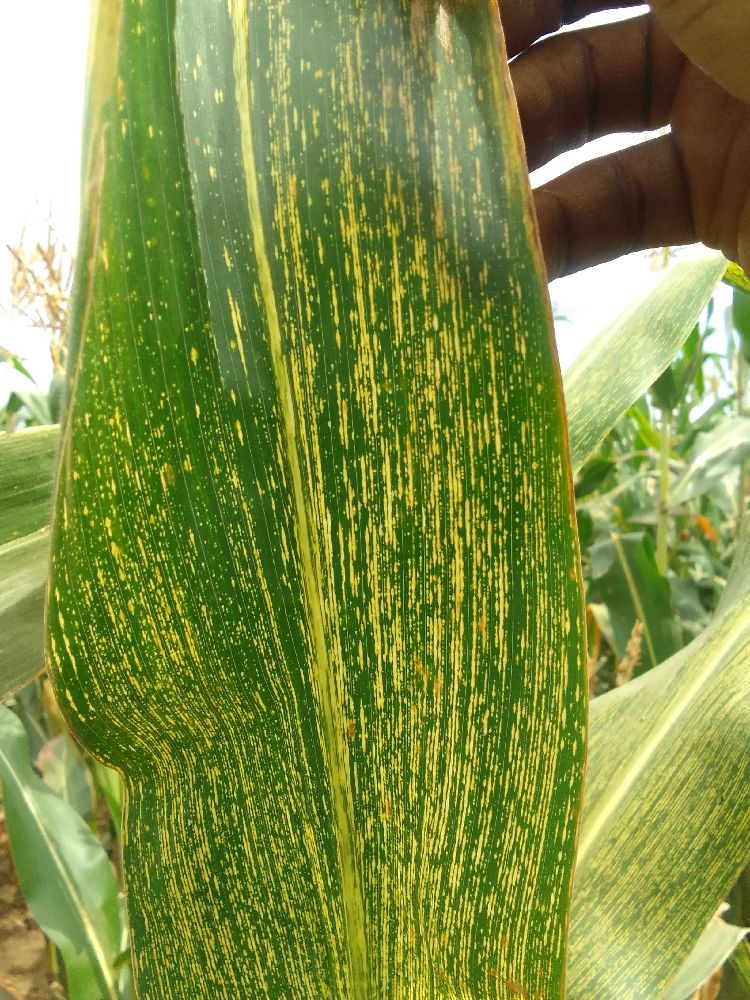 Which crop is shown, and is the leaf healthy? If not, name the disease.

maize, maize streak virus
